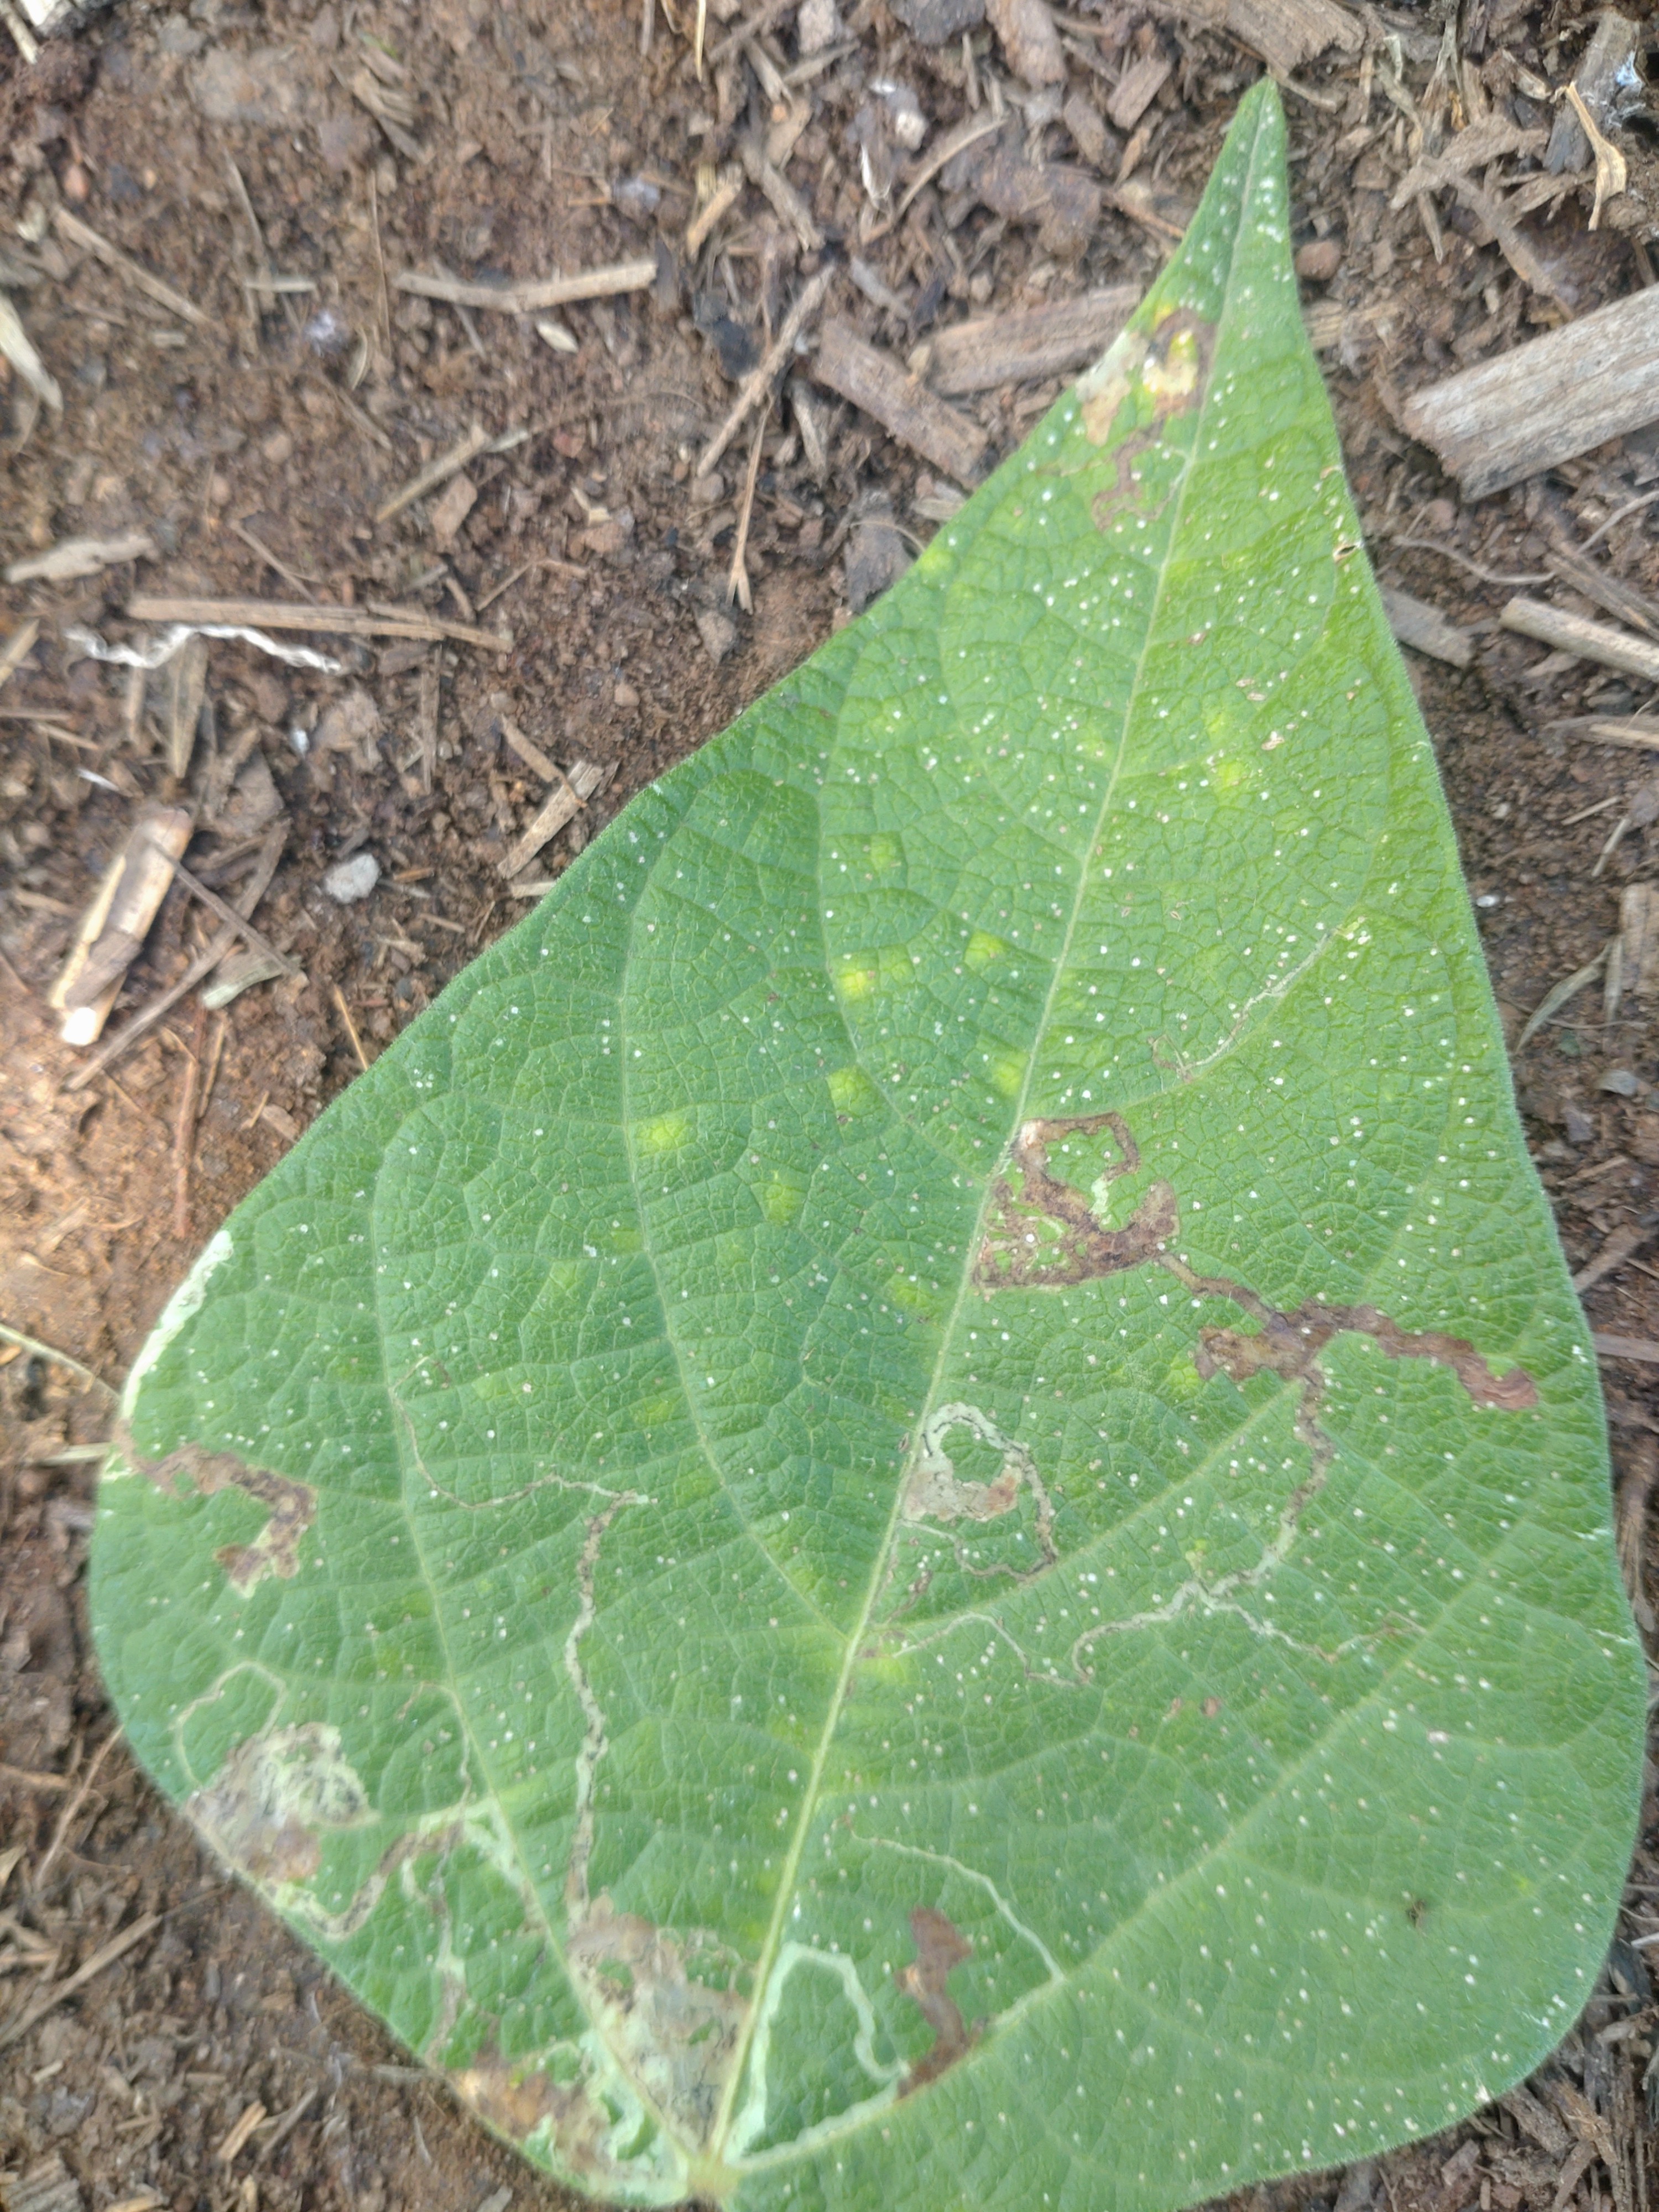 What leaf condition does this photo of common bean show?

anthracnose
